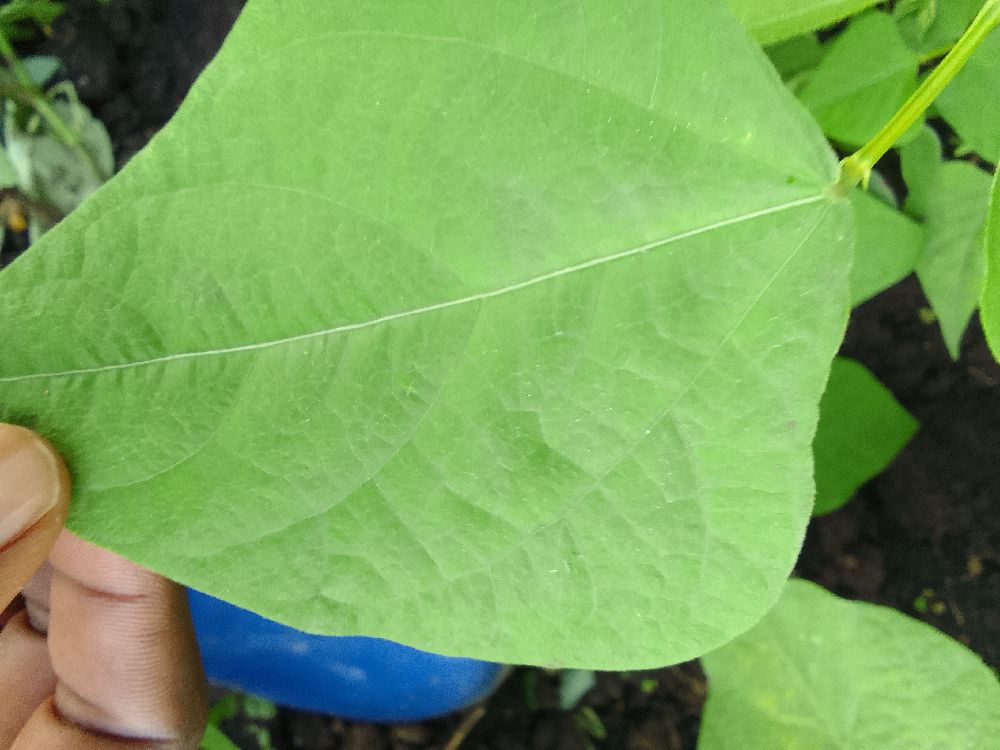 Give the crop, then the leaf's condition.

common bean, healthy
